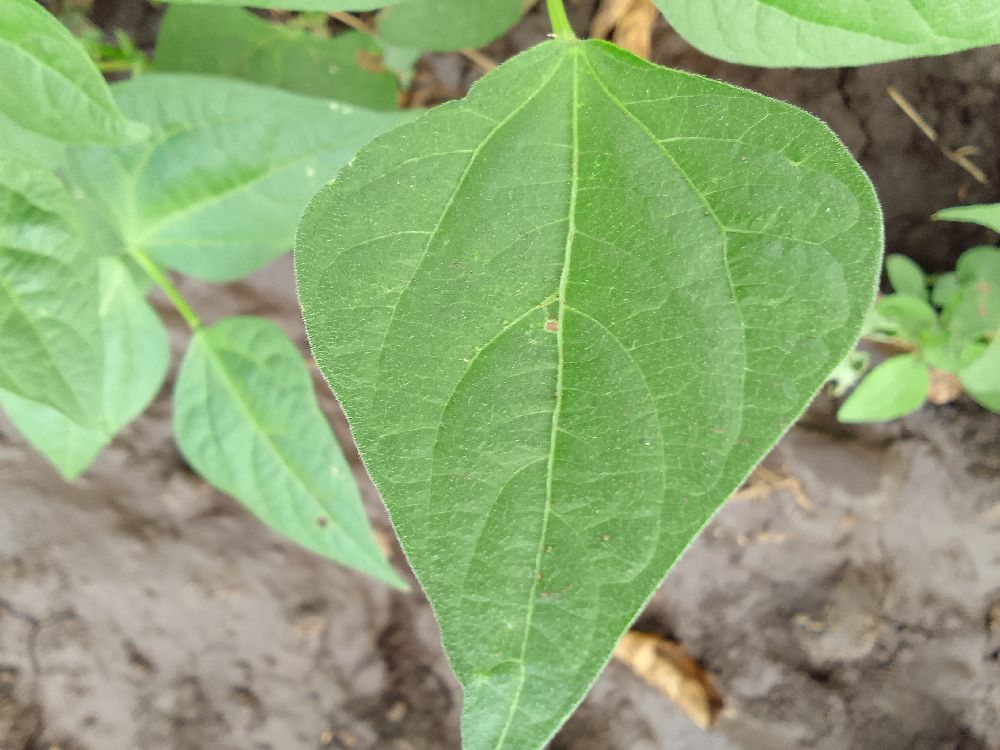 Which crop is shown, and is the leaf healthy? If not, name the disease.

common bean, healthy
